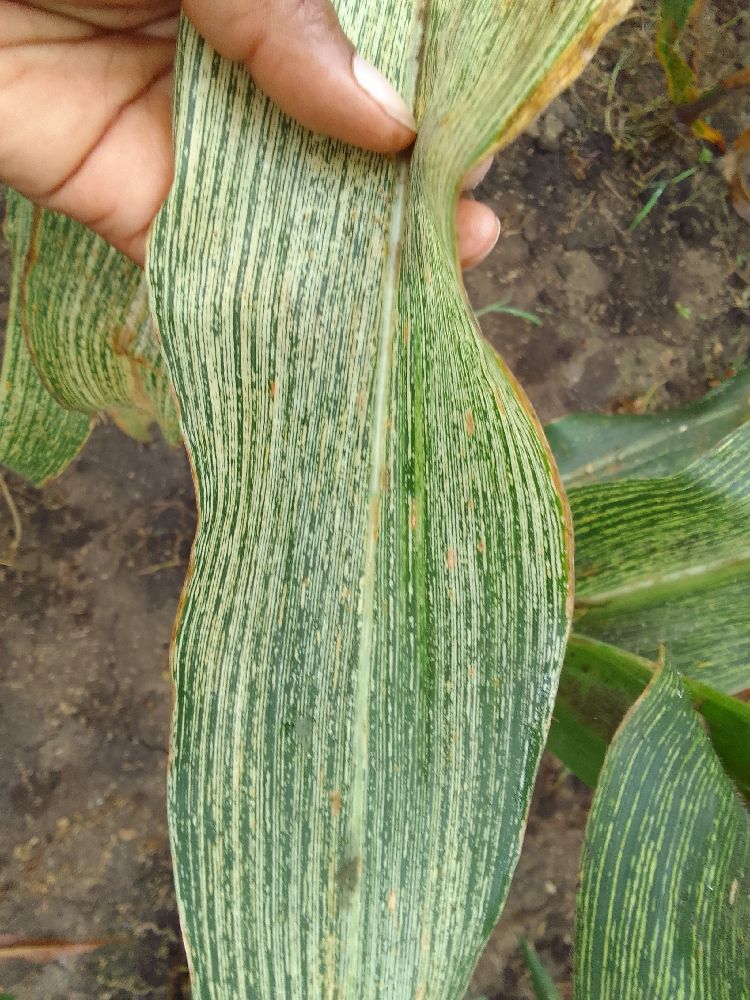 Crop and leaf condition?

maize, maize streak virus
